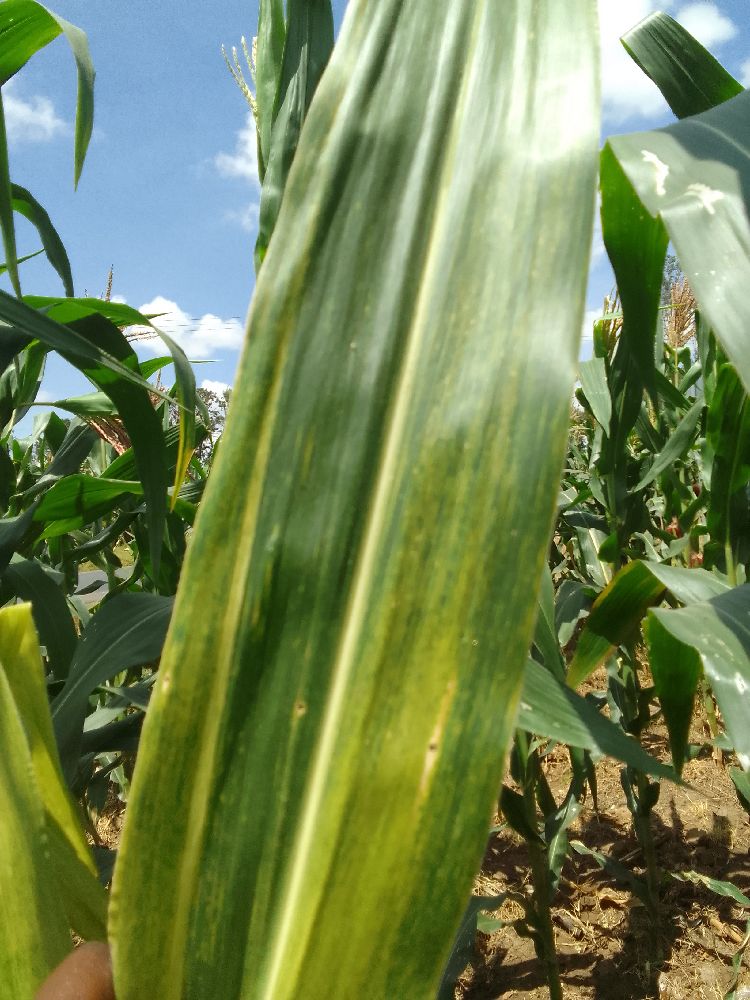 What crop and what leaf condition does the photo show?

maize, maize lethal necrosis
